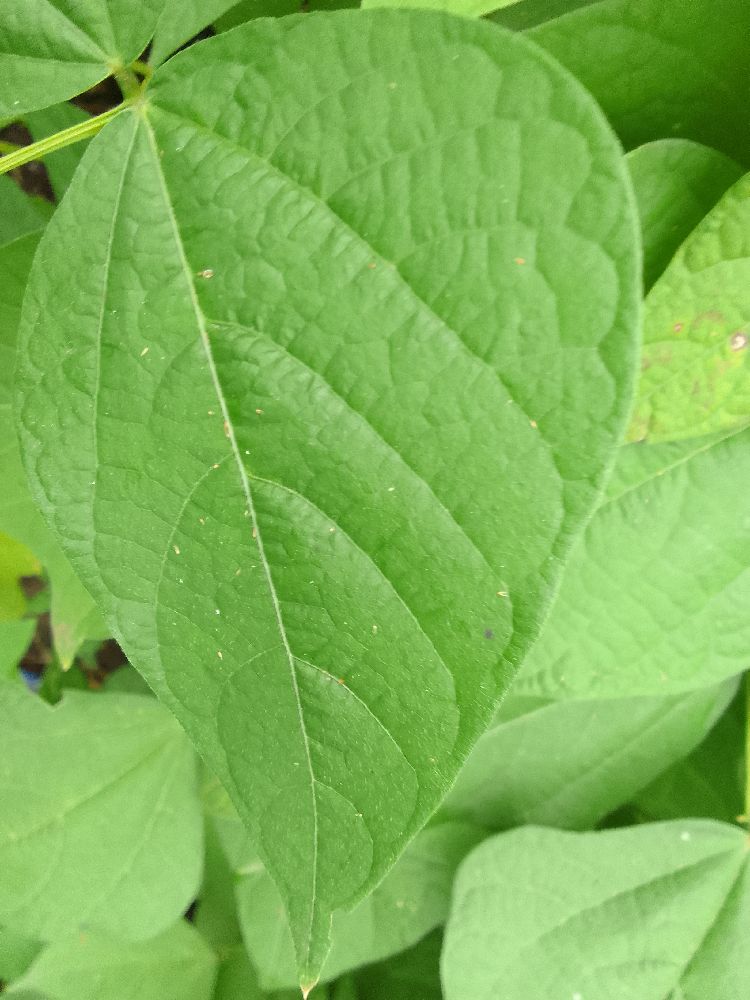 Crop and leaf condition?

common bean, healthy
